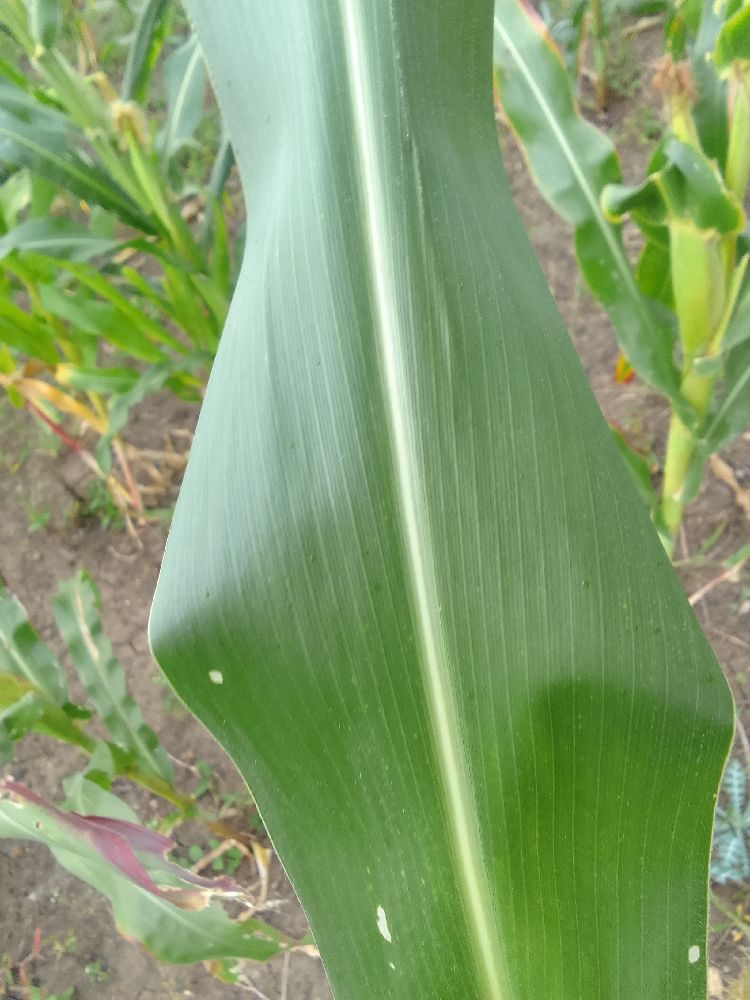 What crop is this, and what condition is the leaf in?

maize, healthy
